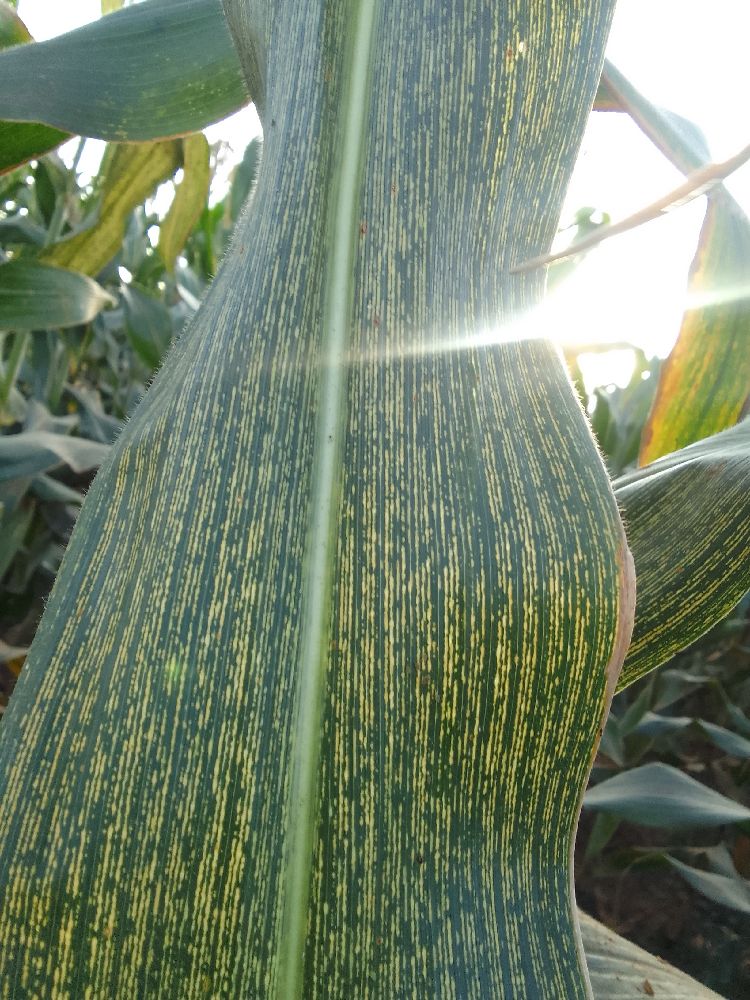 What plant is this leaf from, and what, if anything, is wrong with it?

maize, maize streak virus
